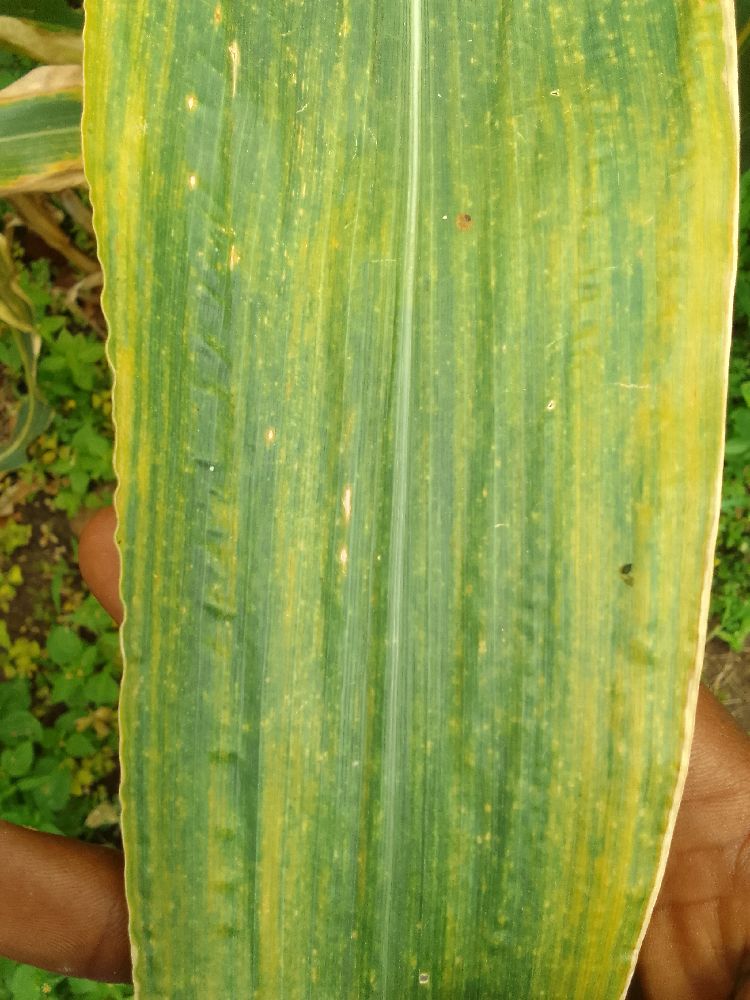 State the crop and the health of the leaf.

maize, maize lethal necrosis
